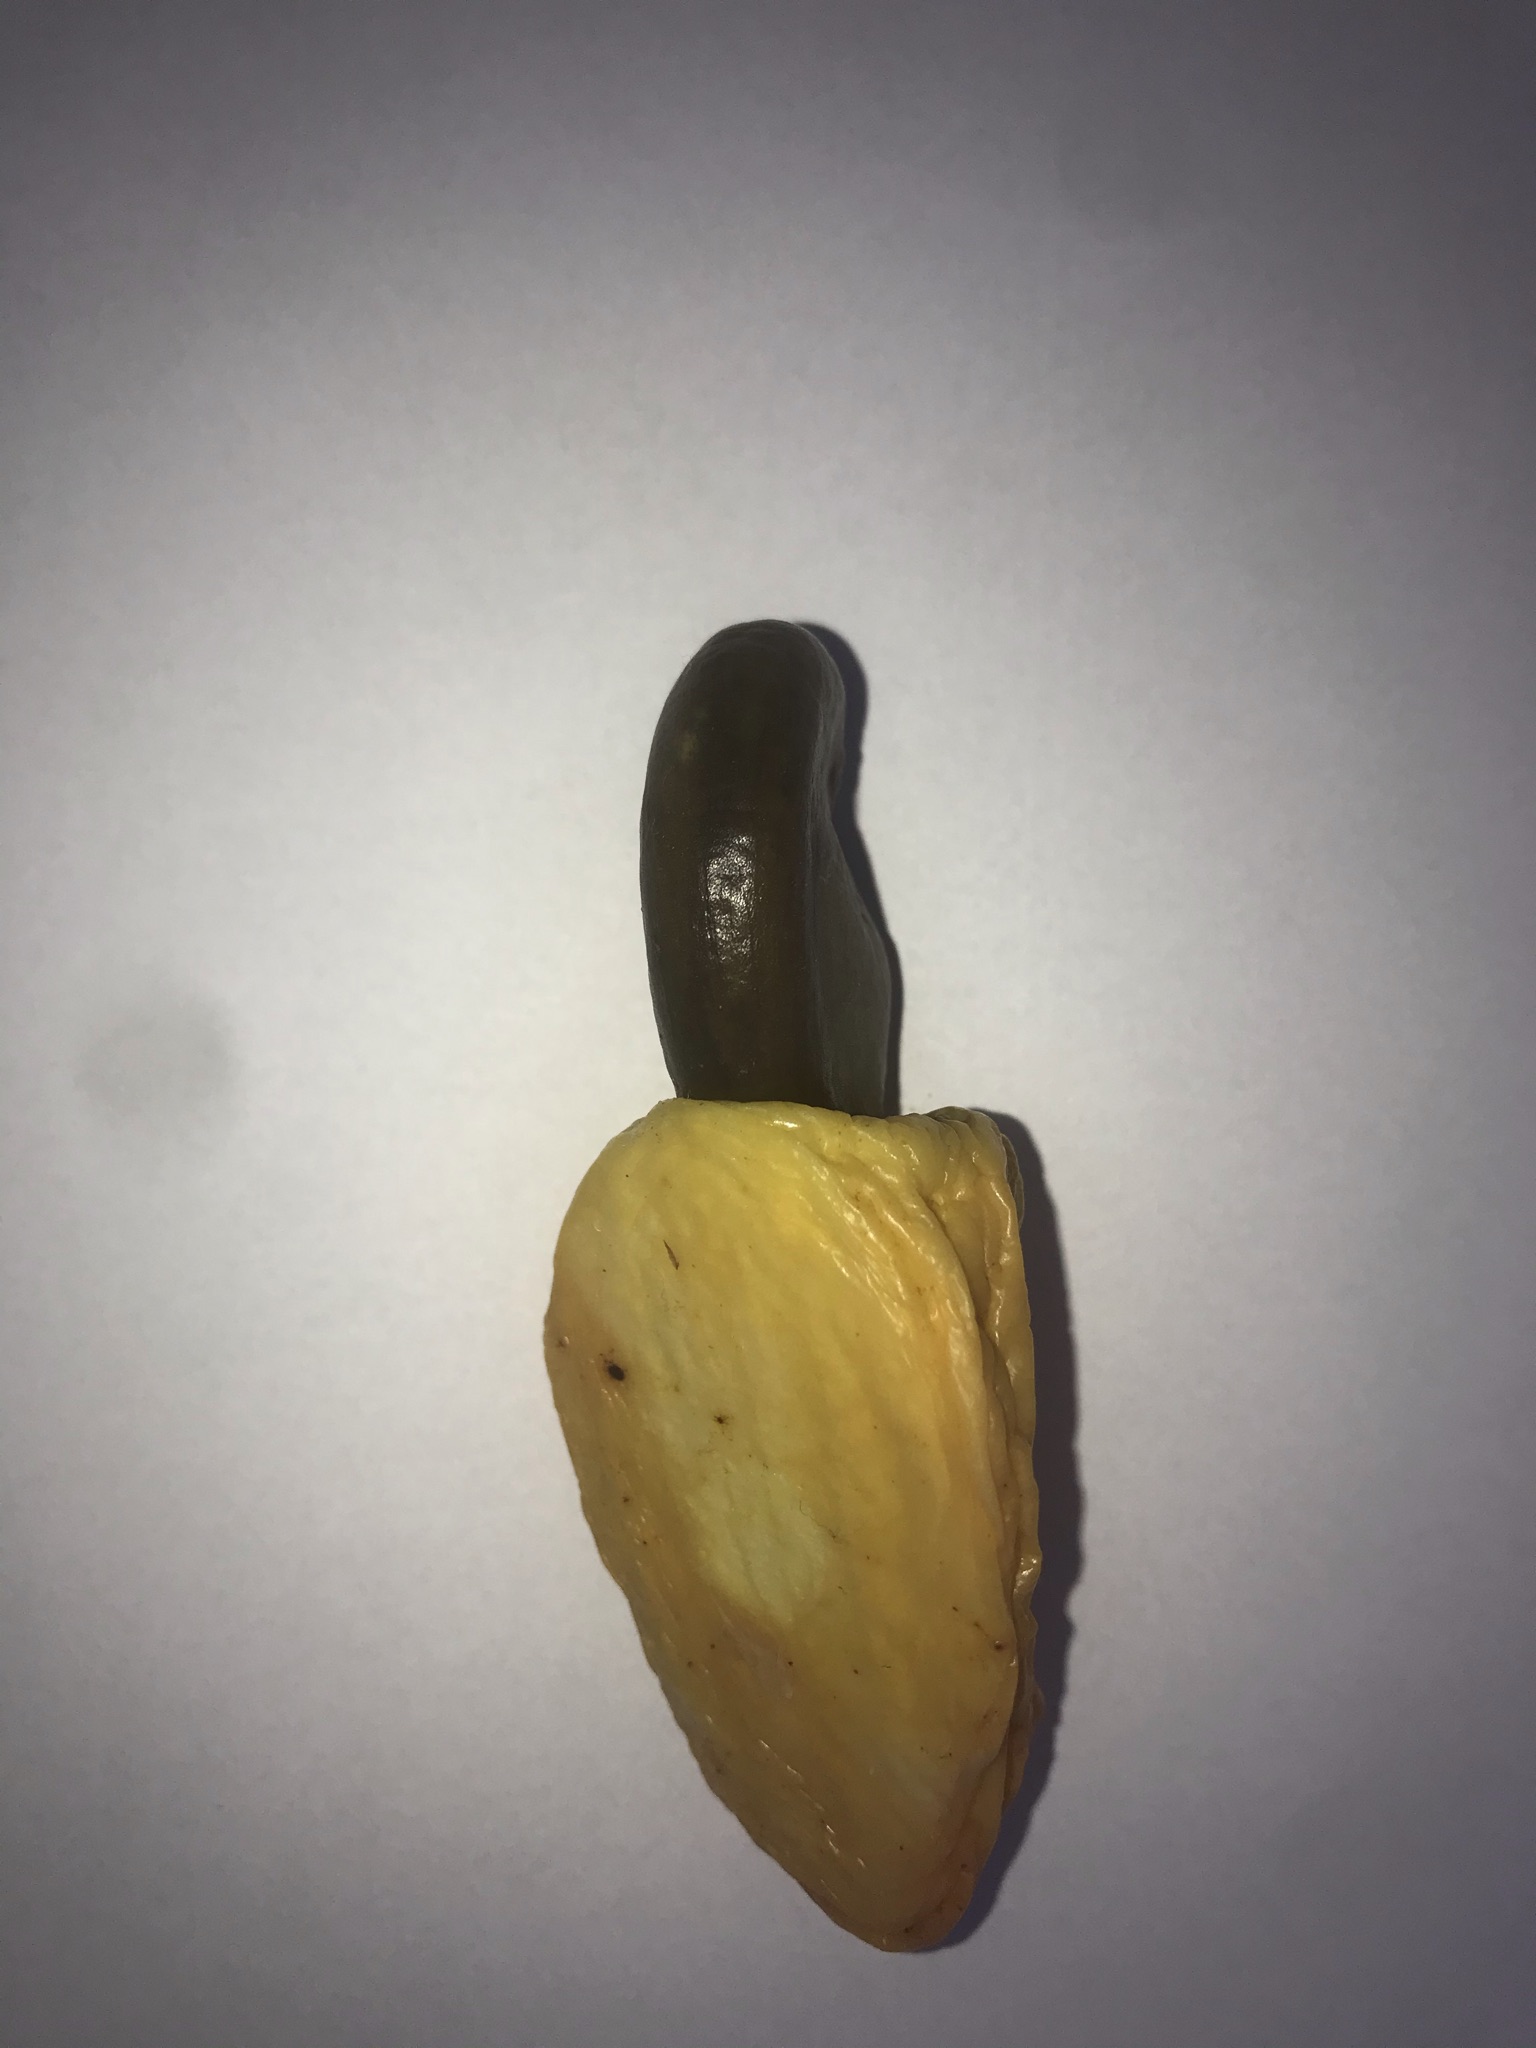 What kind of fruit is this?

caju amarelo
